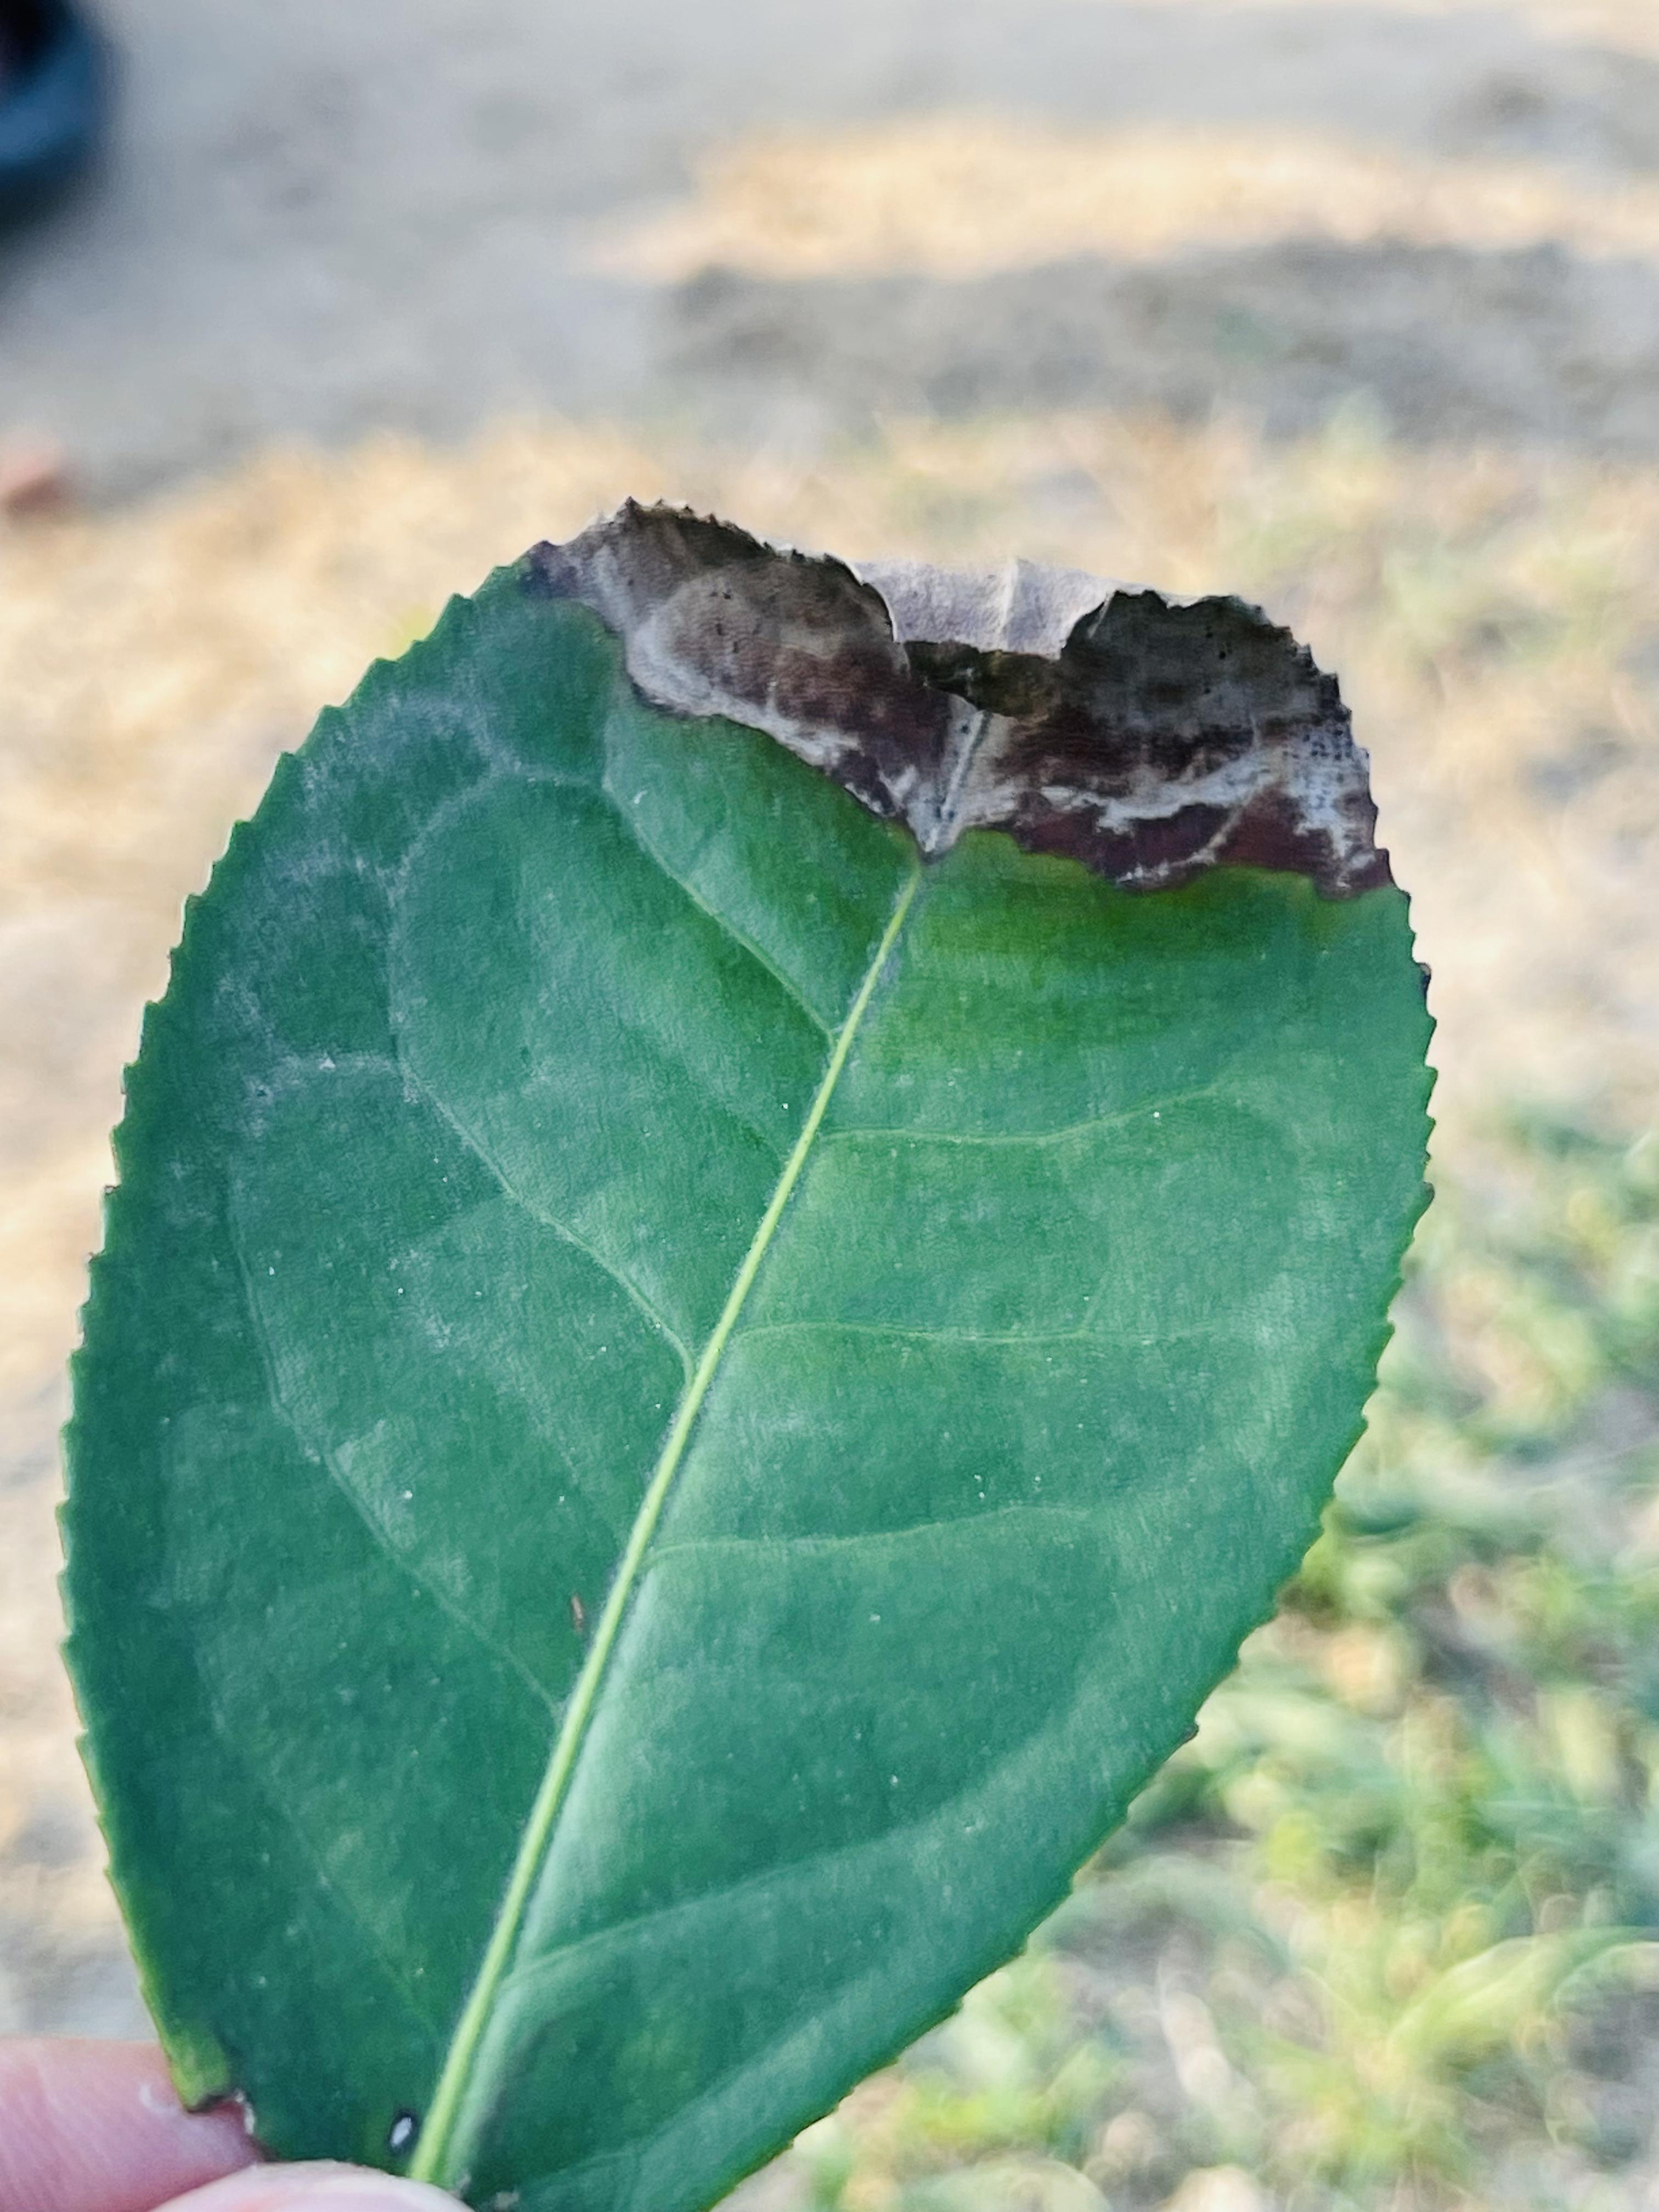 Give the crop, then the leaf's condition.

tea, blight
